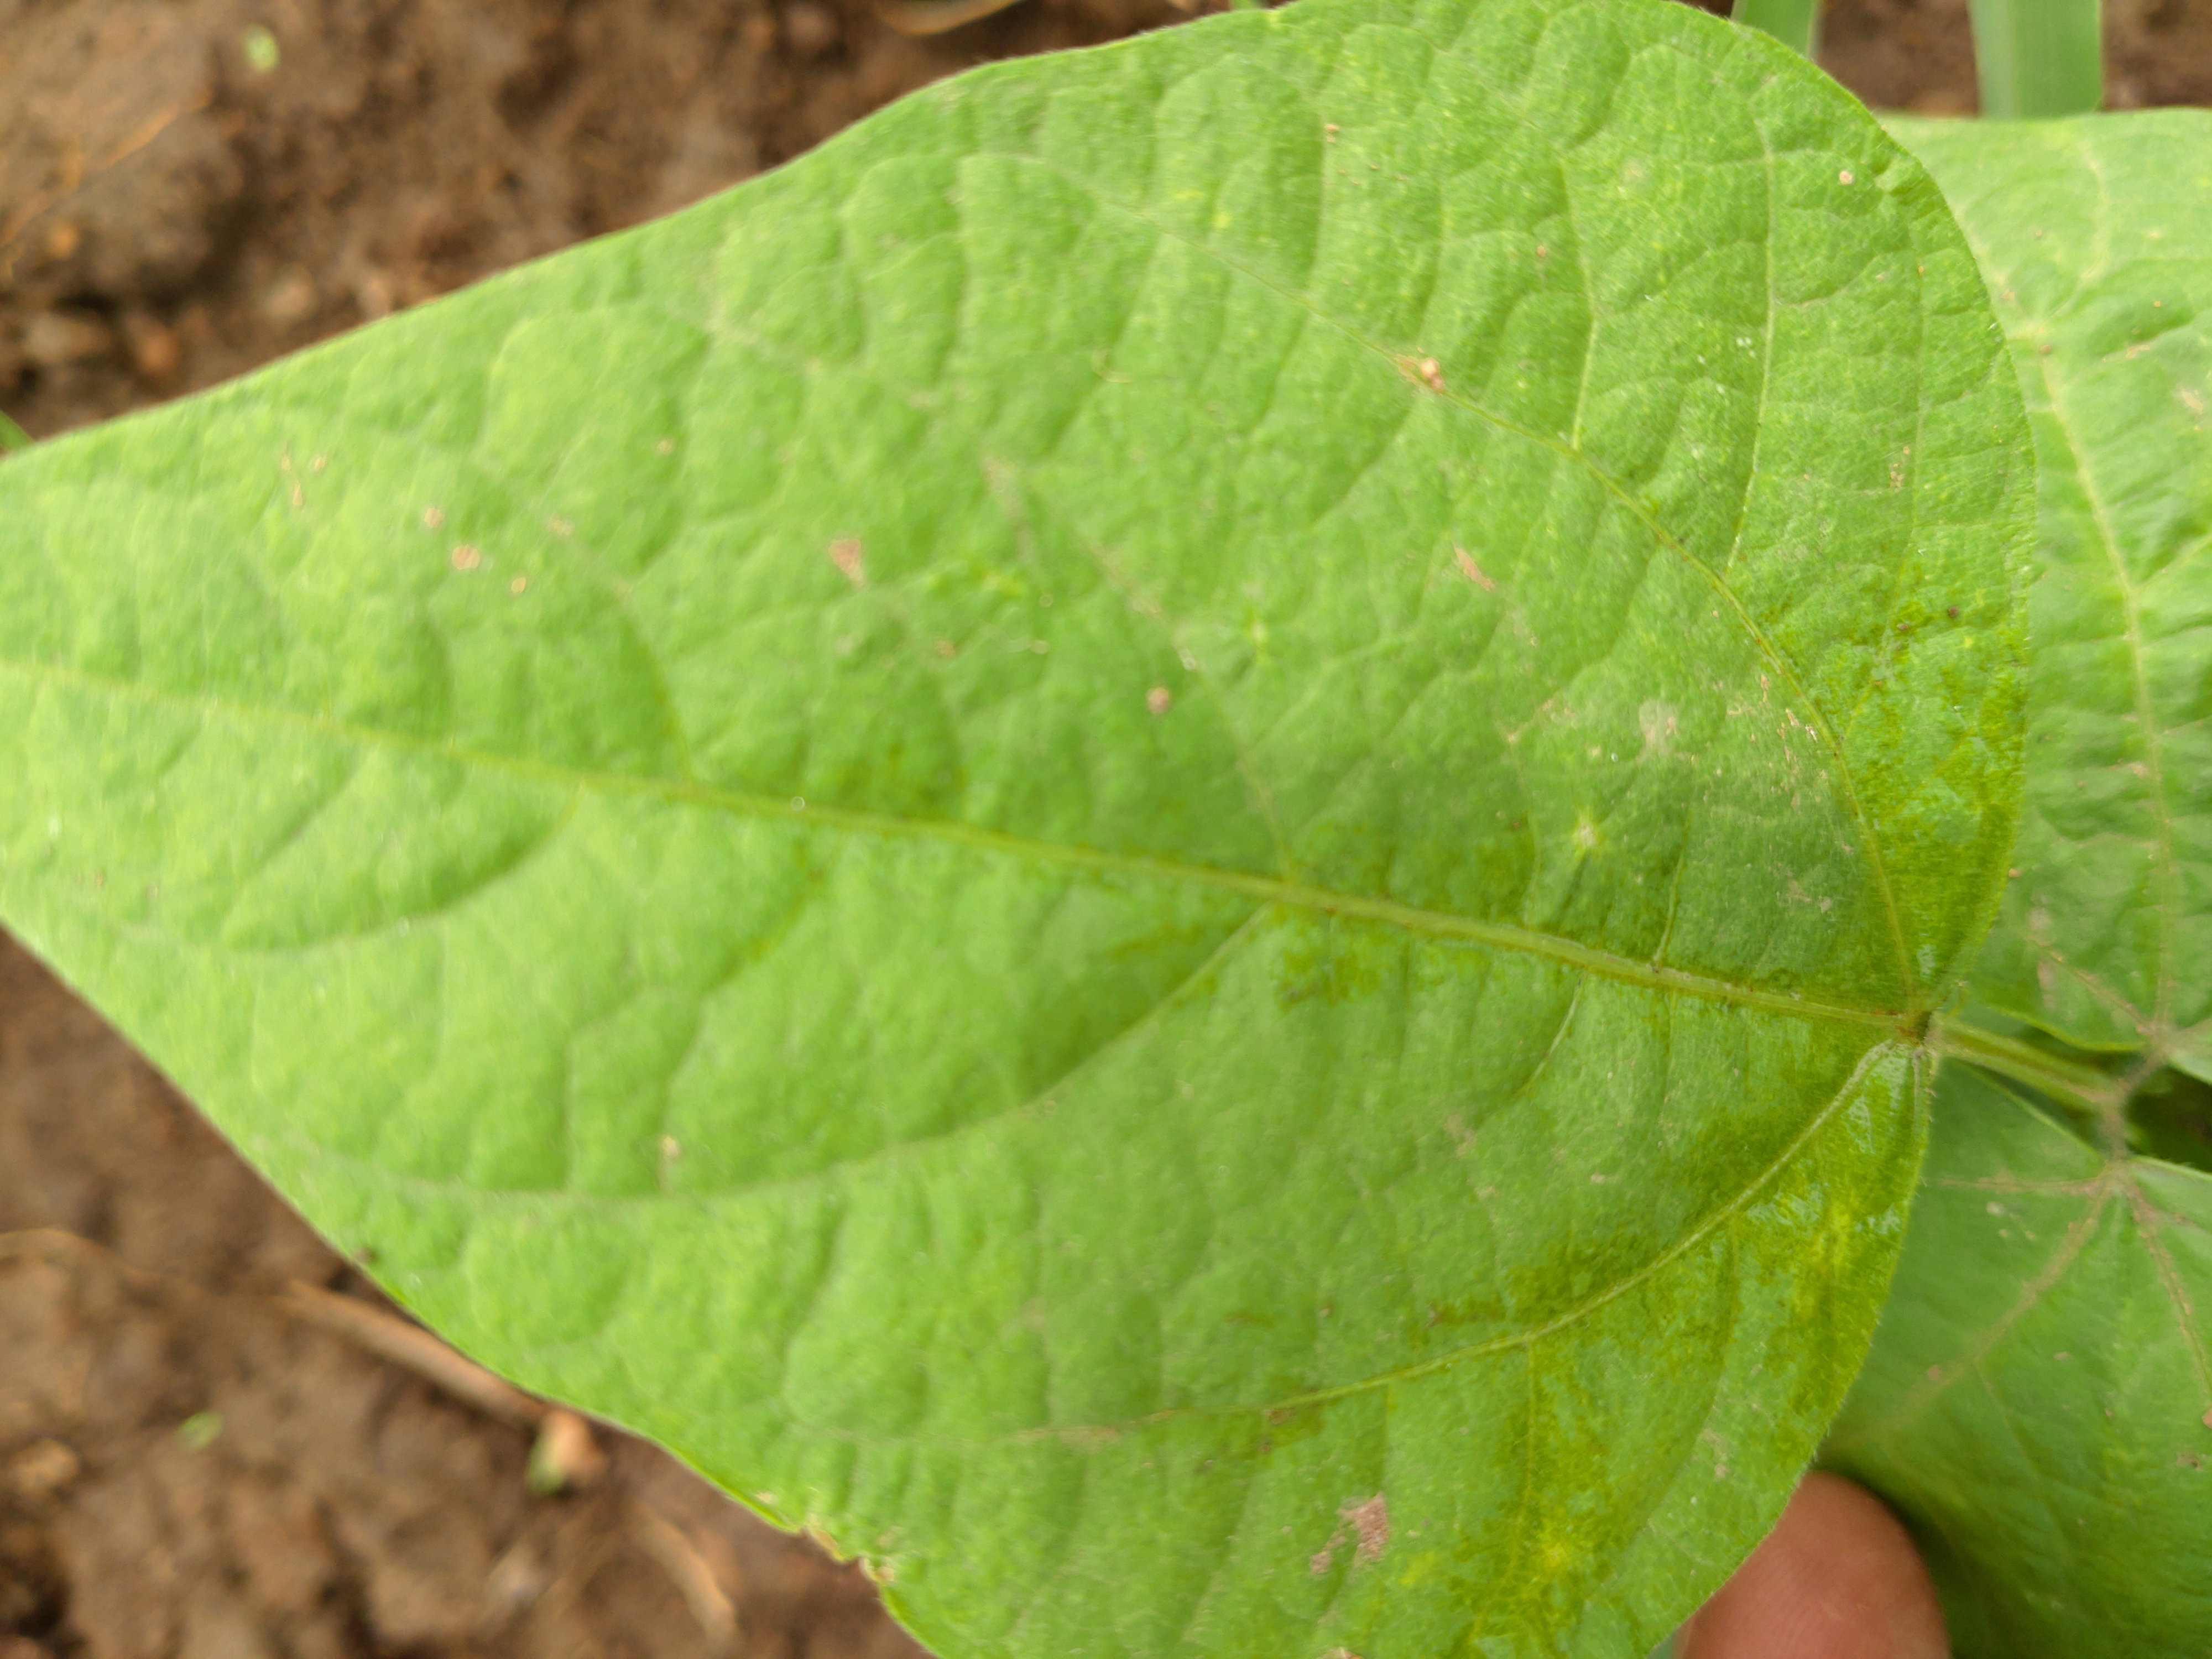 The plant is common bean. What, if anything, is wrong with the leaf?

healthy
